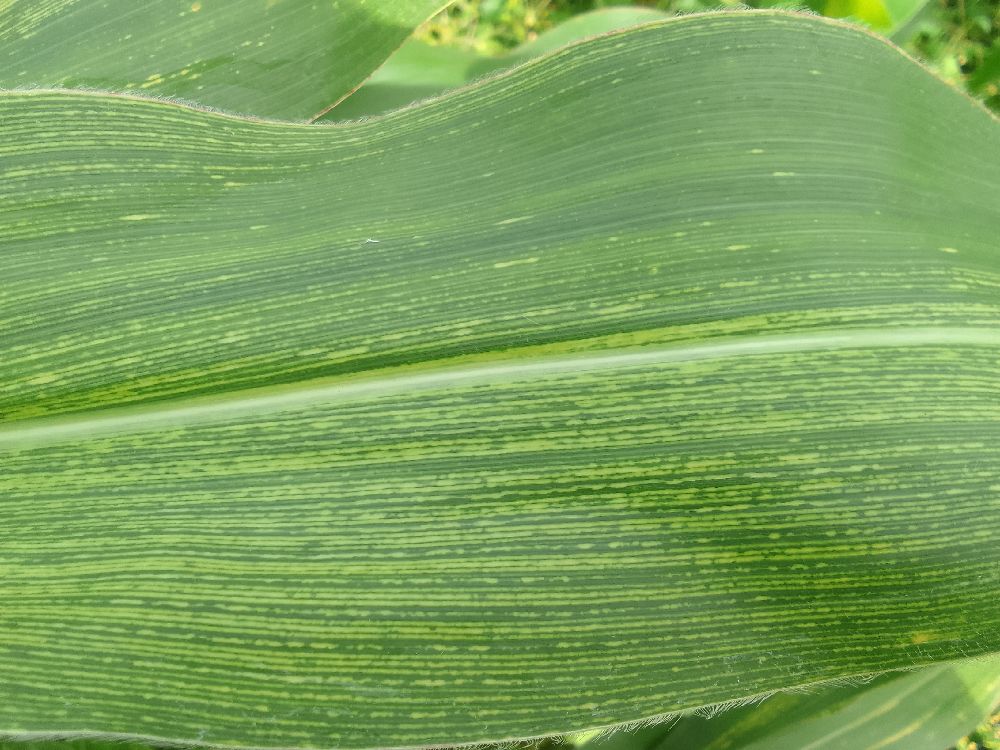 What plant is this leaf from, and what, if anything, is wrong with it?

maize, maize streak virus
